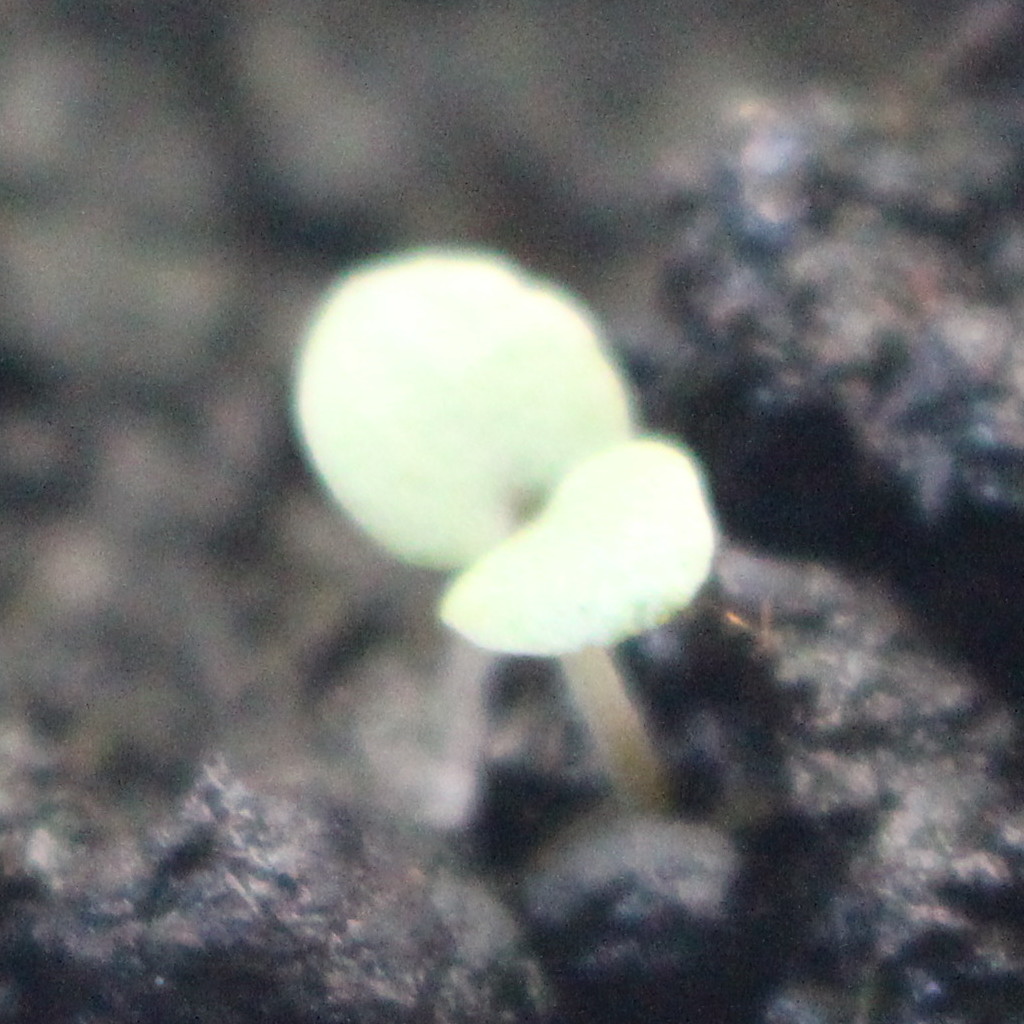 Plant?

Veronica persica
